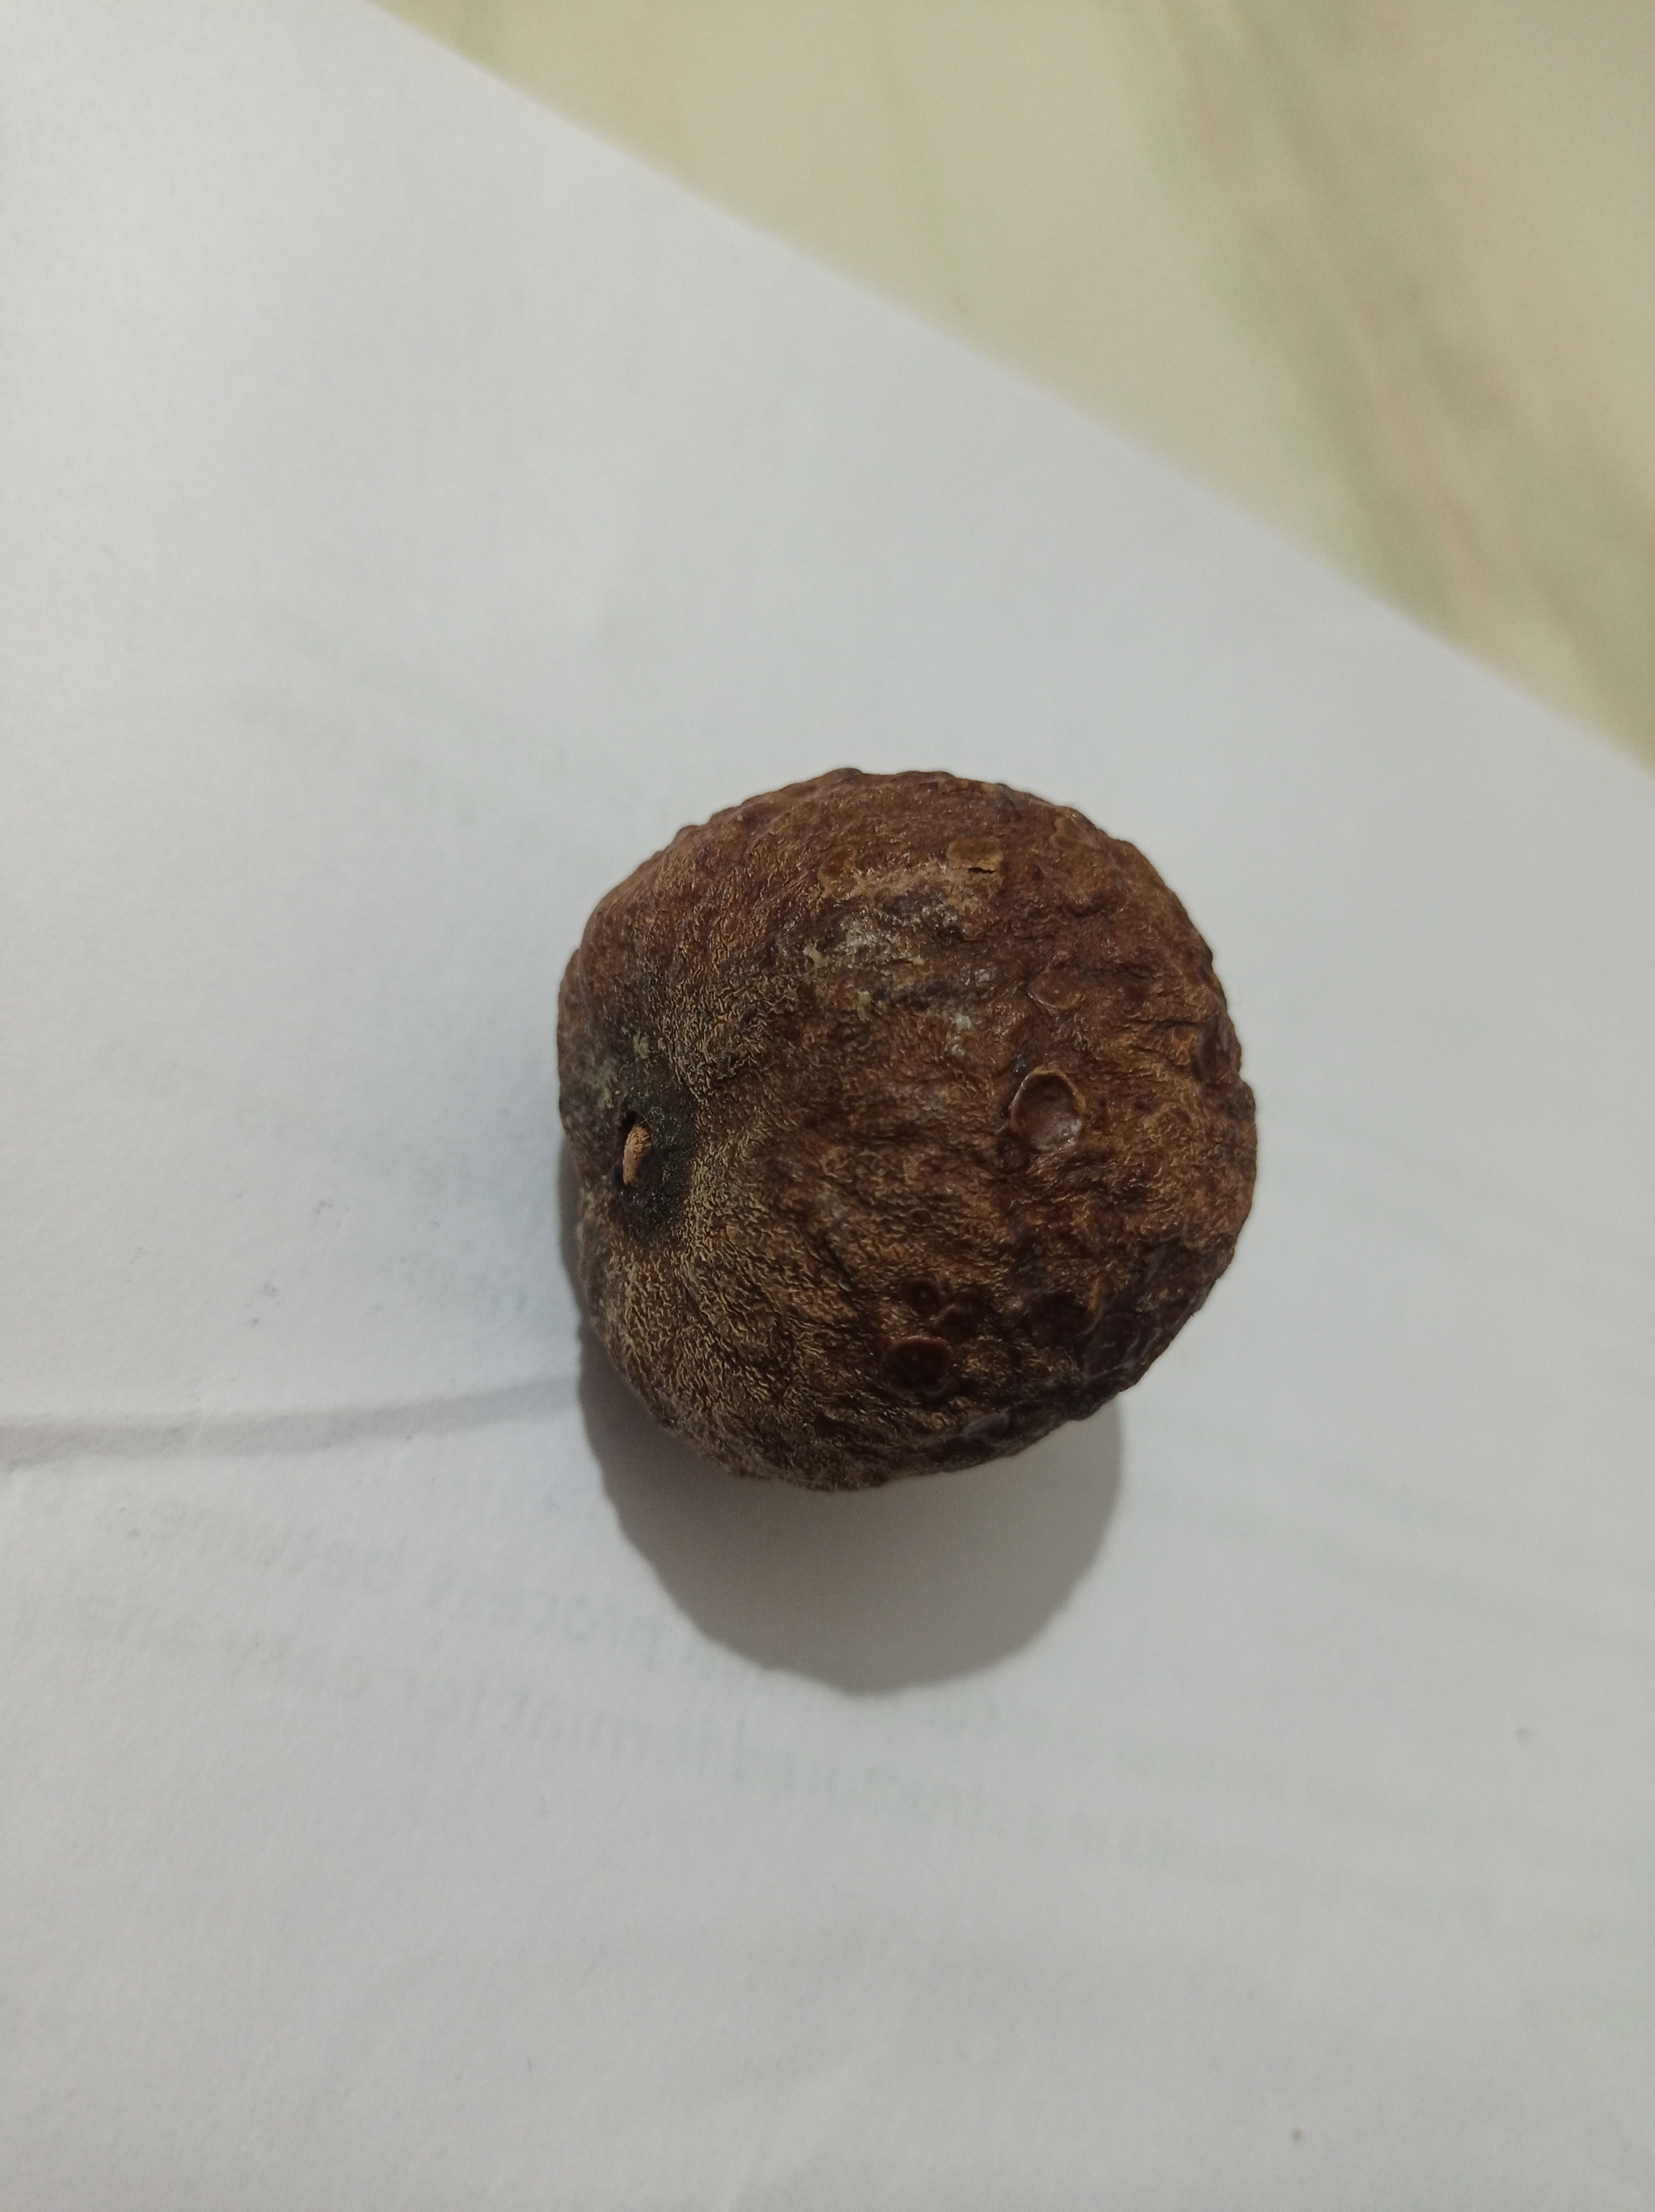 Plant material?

madanphal
